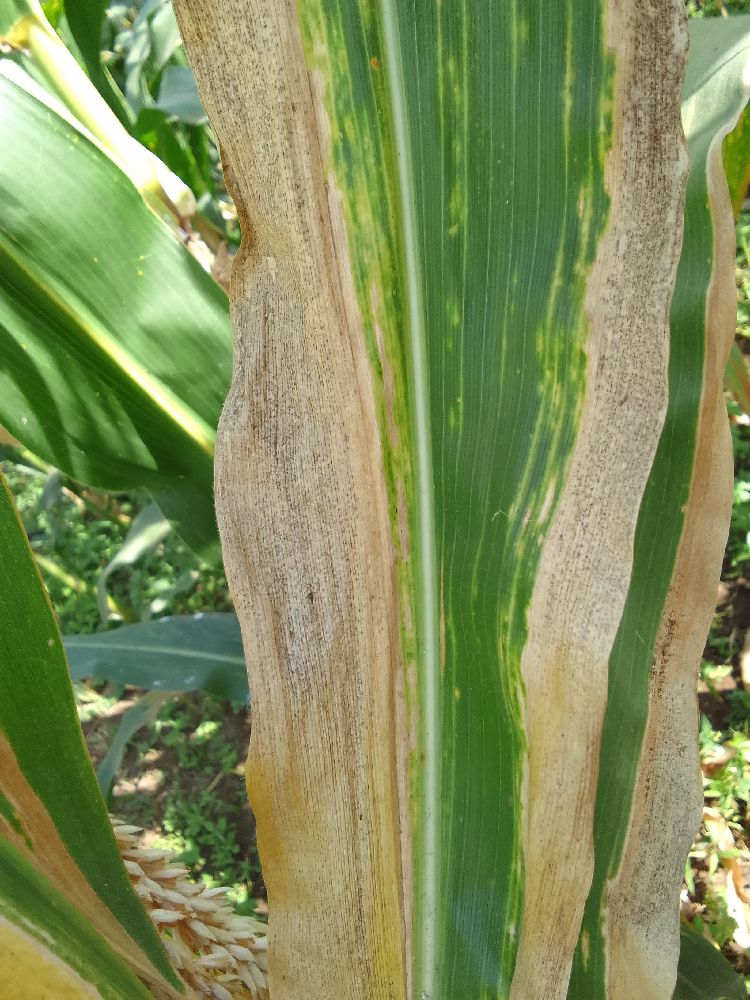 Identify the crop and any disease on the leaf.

maize, maize lethal necrosis
